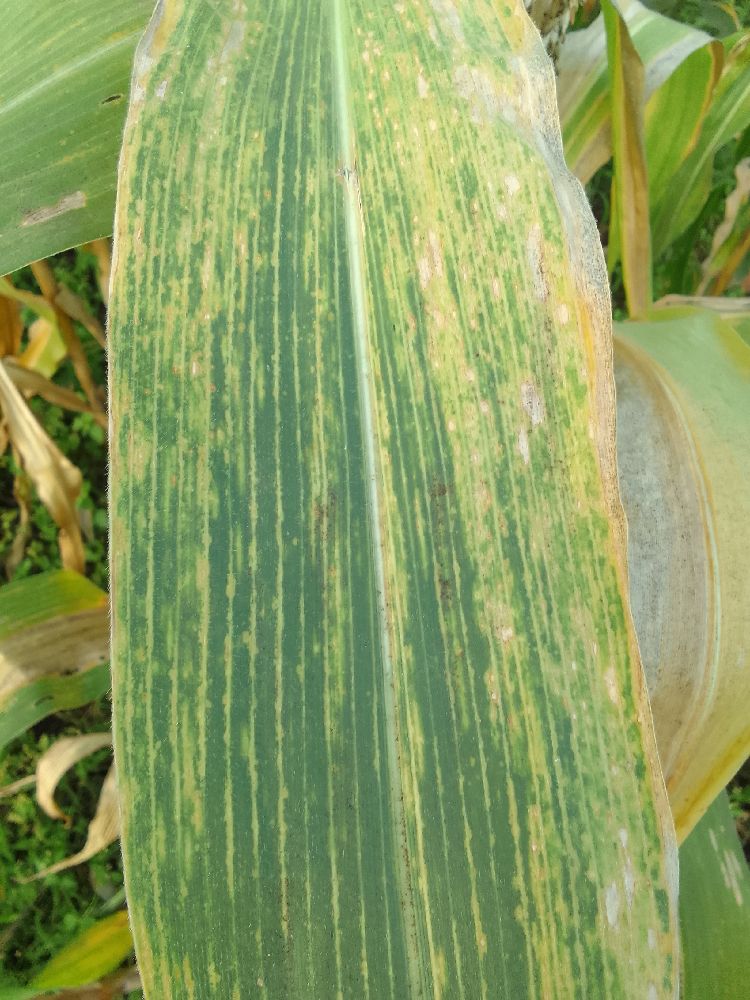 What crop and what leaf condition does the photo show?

maize, maize lethal necrosis
